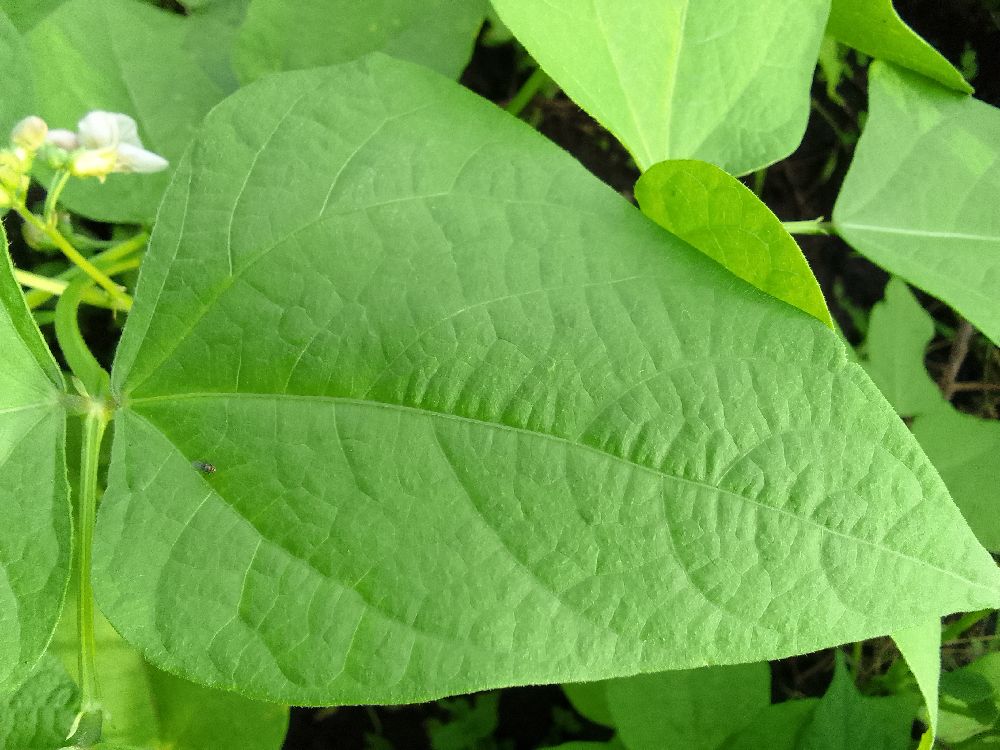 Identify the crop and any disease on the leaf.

common bean, healthy
